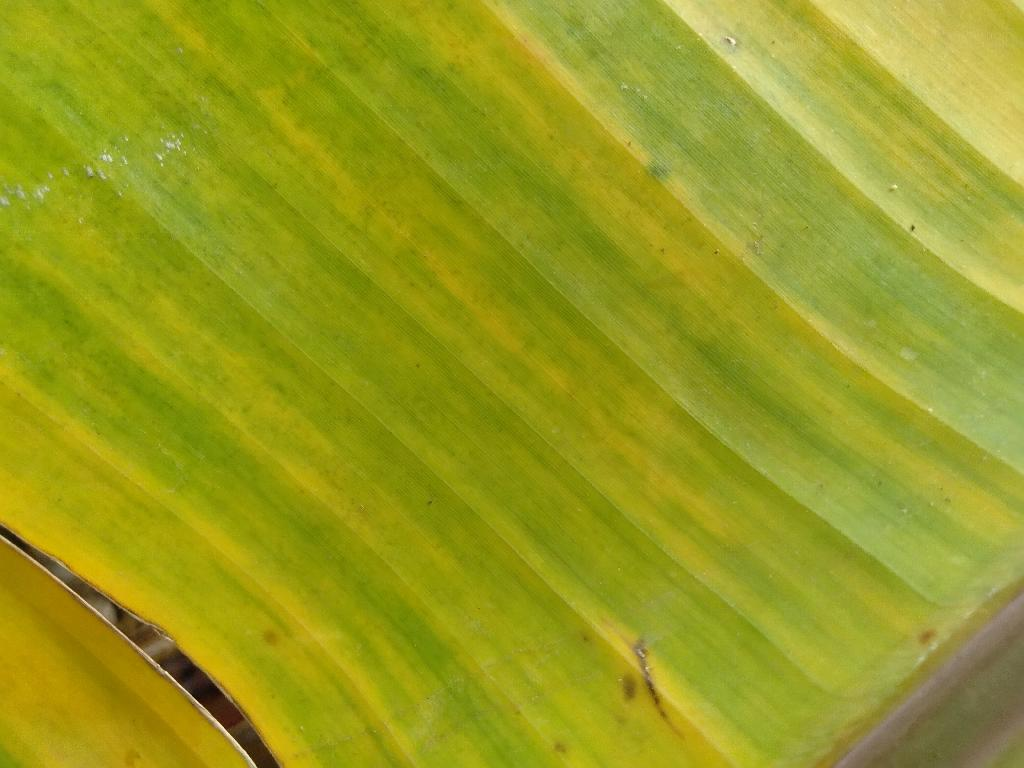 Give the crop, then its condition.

banana, fusarium wilt race 1
